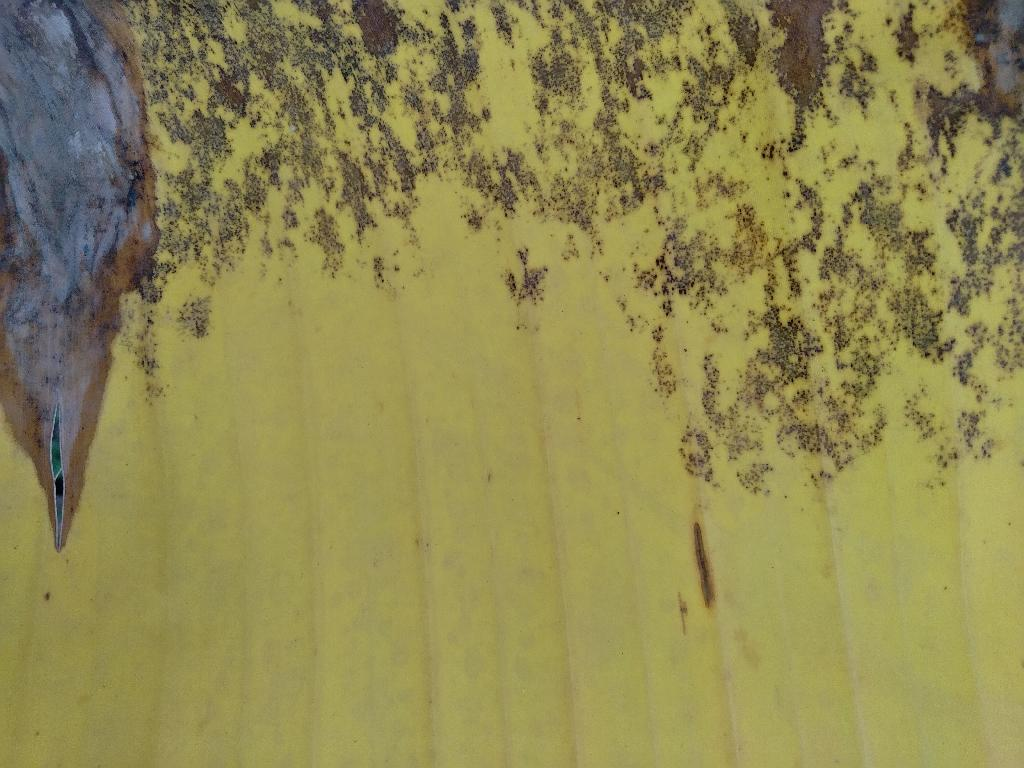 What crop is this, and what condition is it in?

banana, black sigatoka
